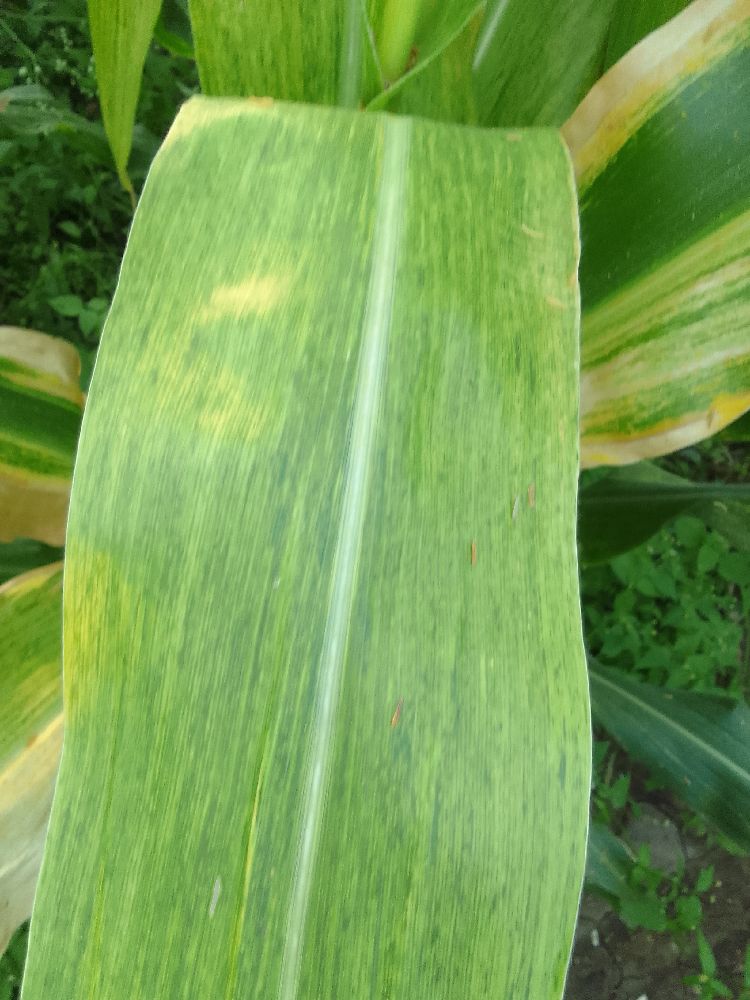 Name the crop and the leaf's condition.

maize, maize lethal necrosis
